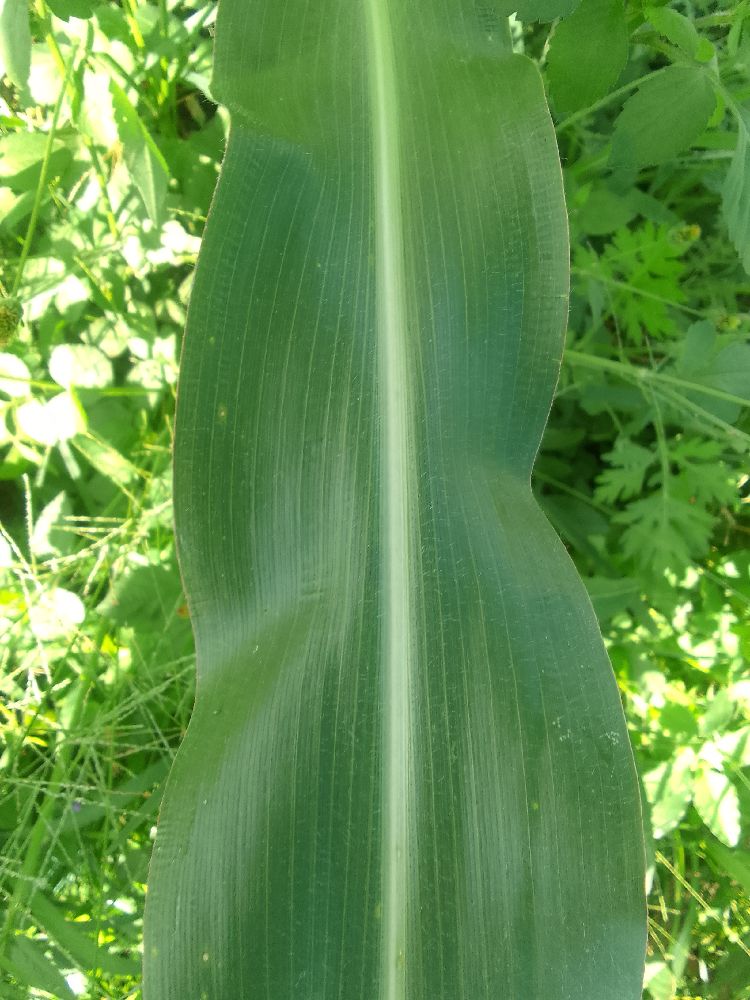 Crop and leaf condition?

maize, healthy
